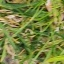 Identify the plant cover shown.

grass
